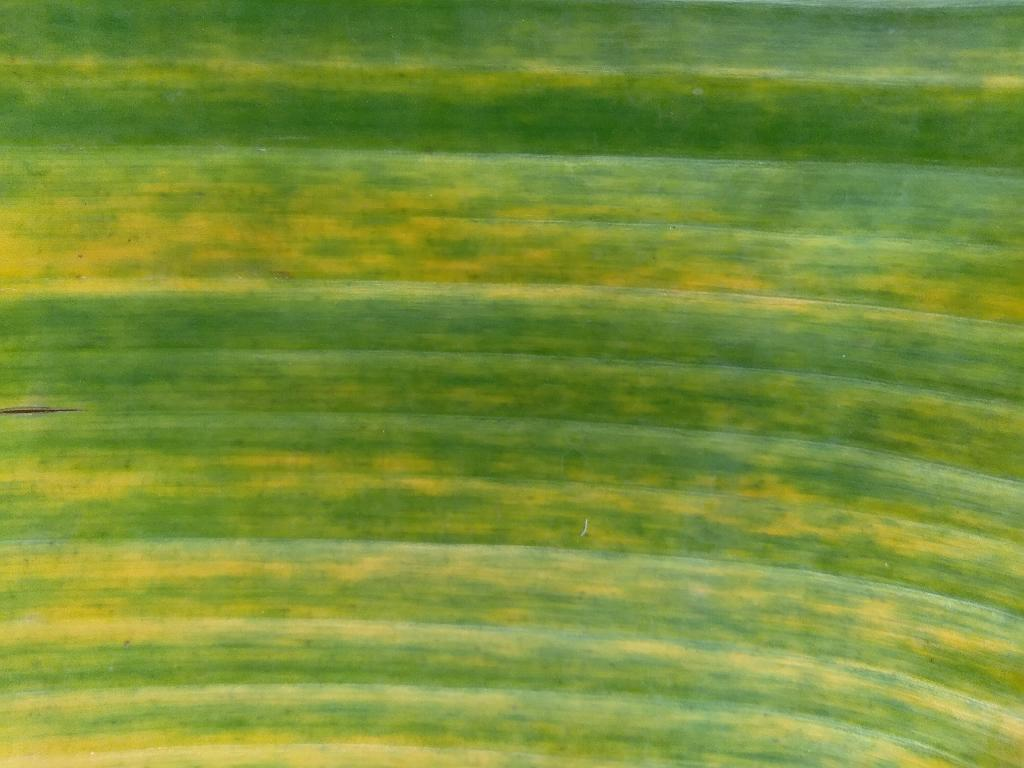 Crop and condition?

banana, fusarium wilt race 1
